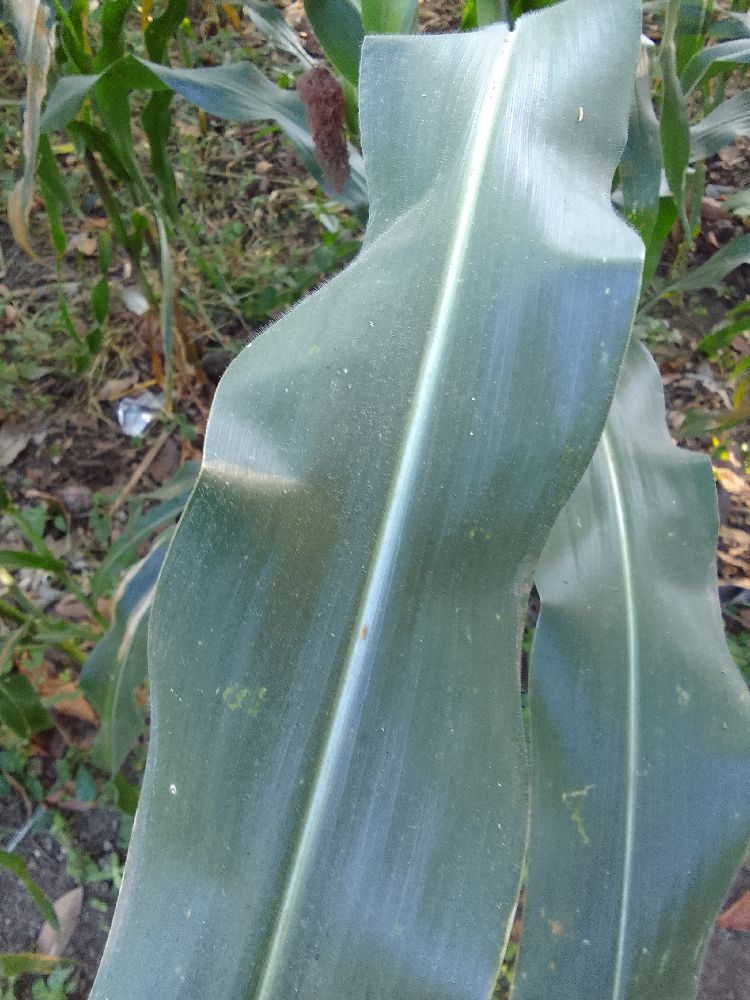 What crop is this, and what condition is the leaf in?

maize, healthy
